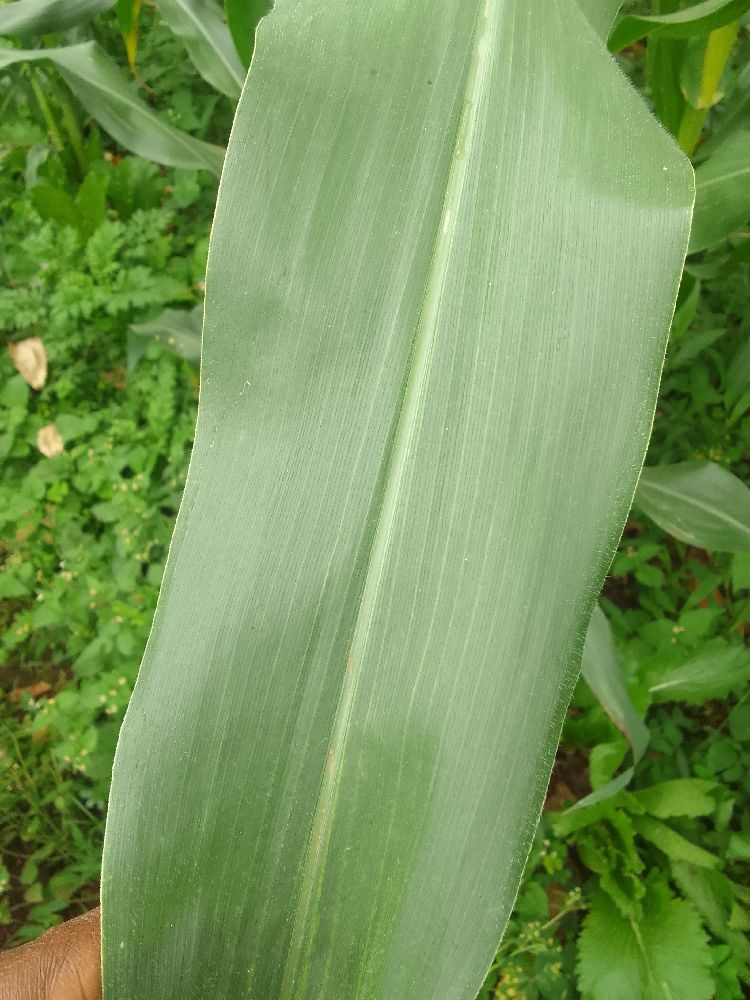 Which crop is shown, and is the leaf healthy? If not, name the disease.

maize, healthy
